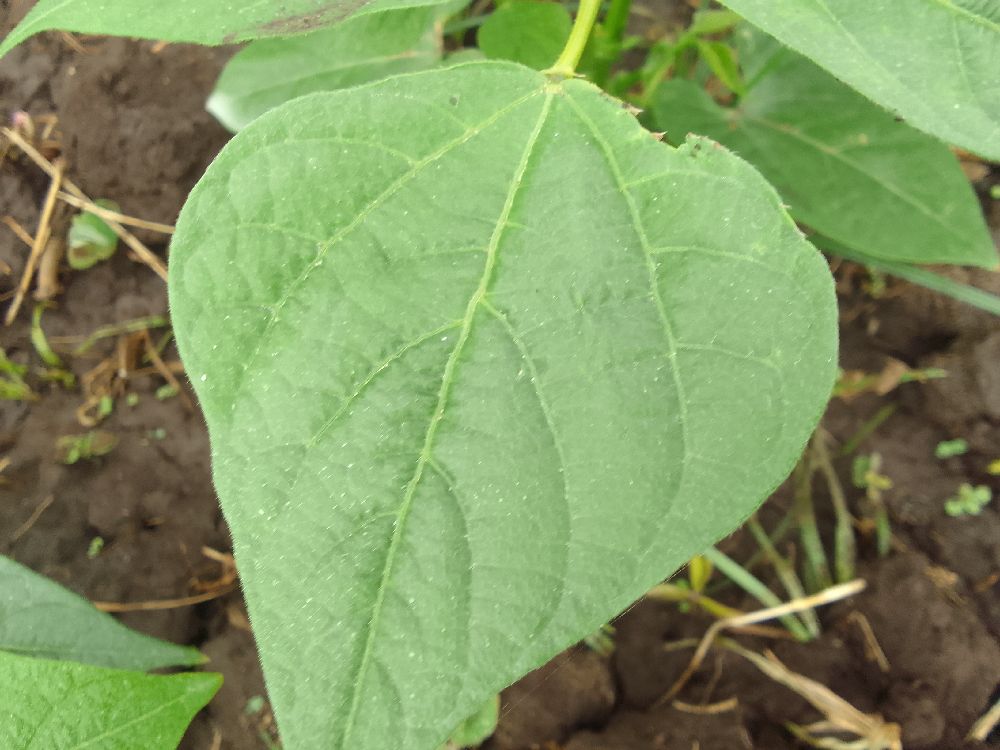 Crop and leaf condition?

common bean, healthy
